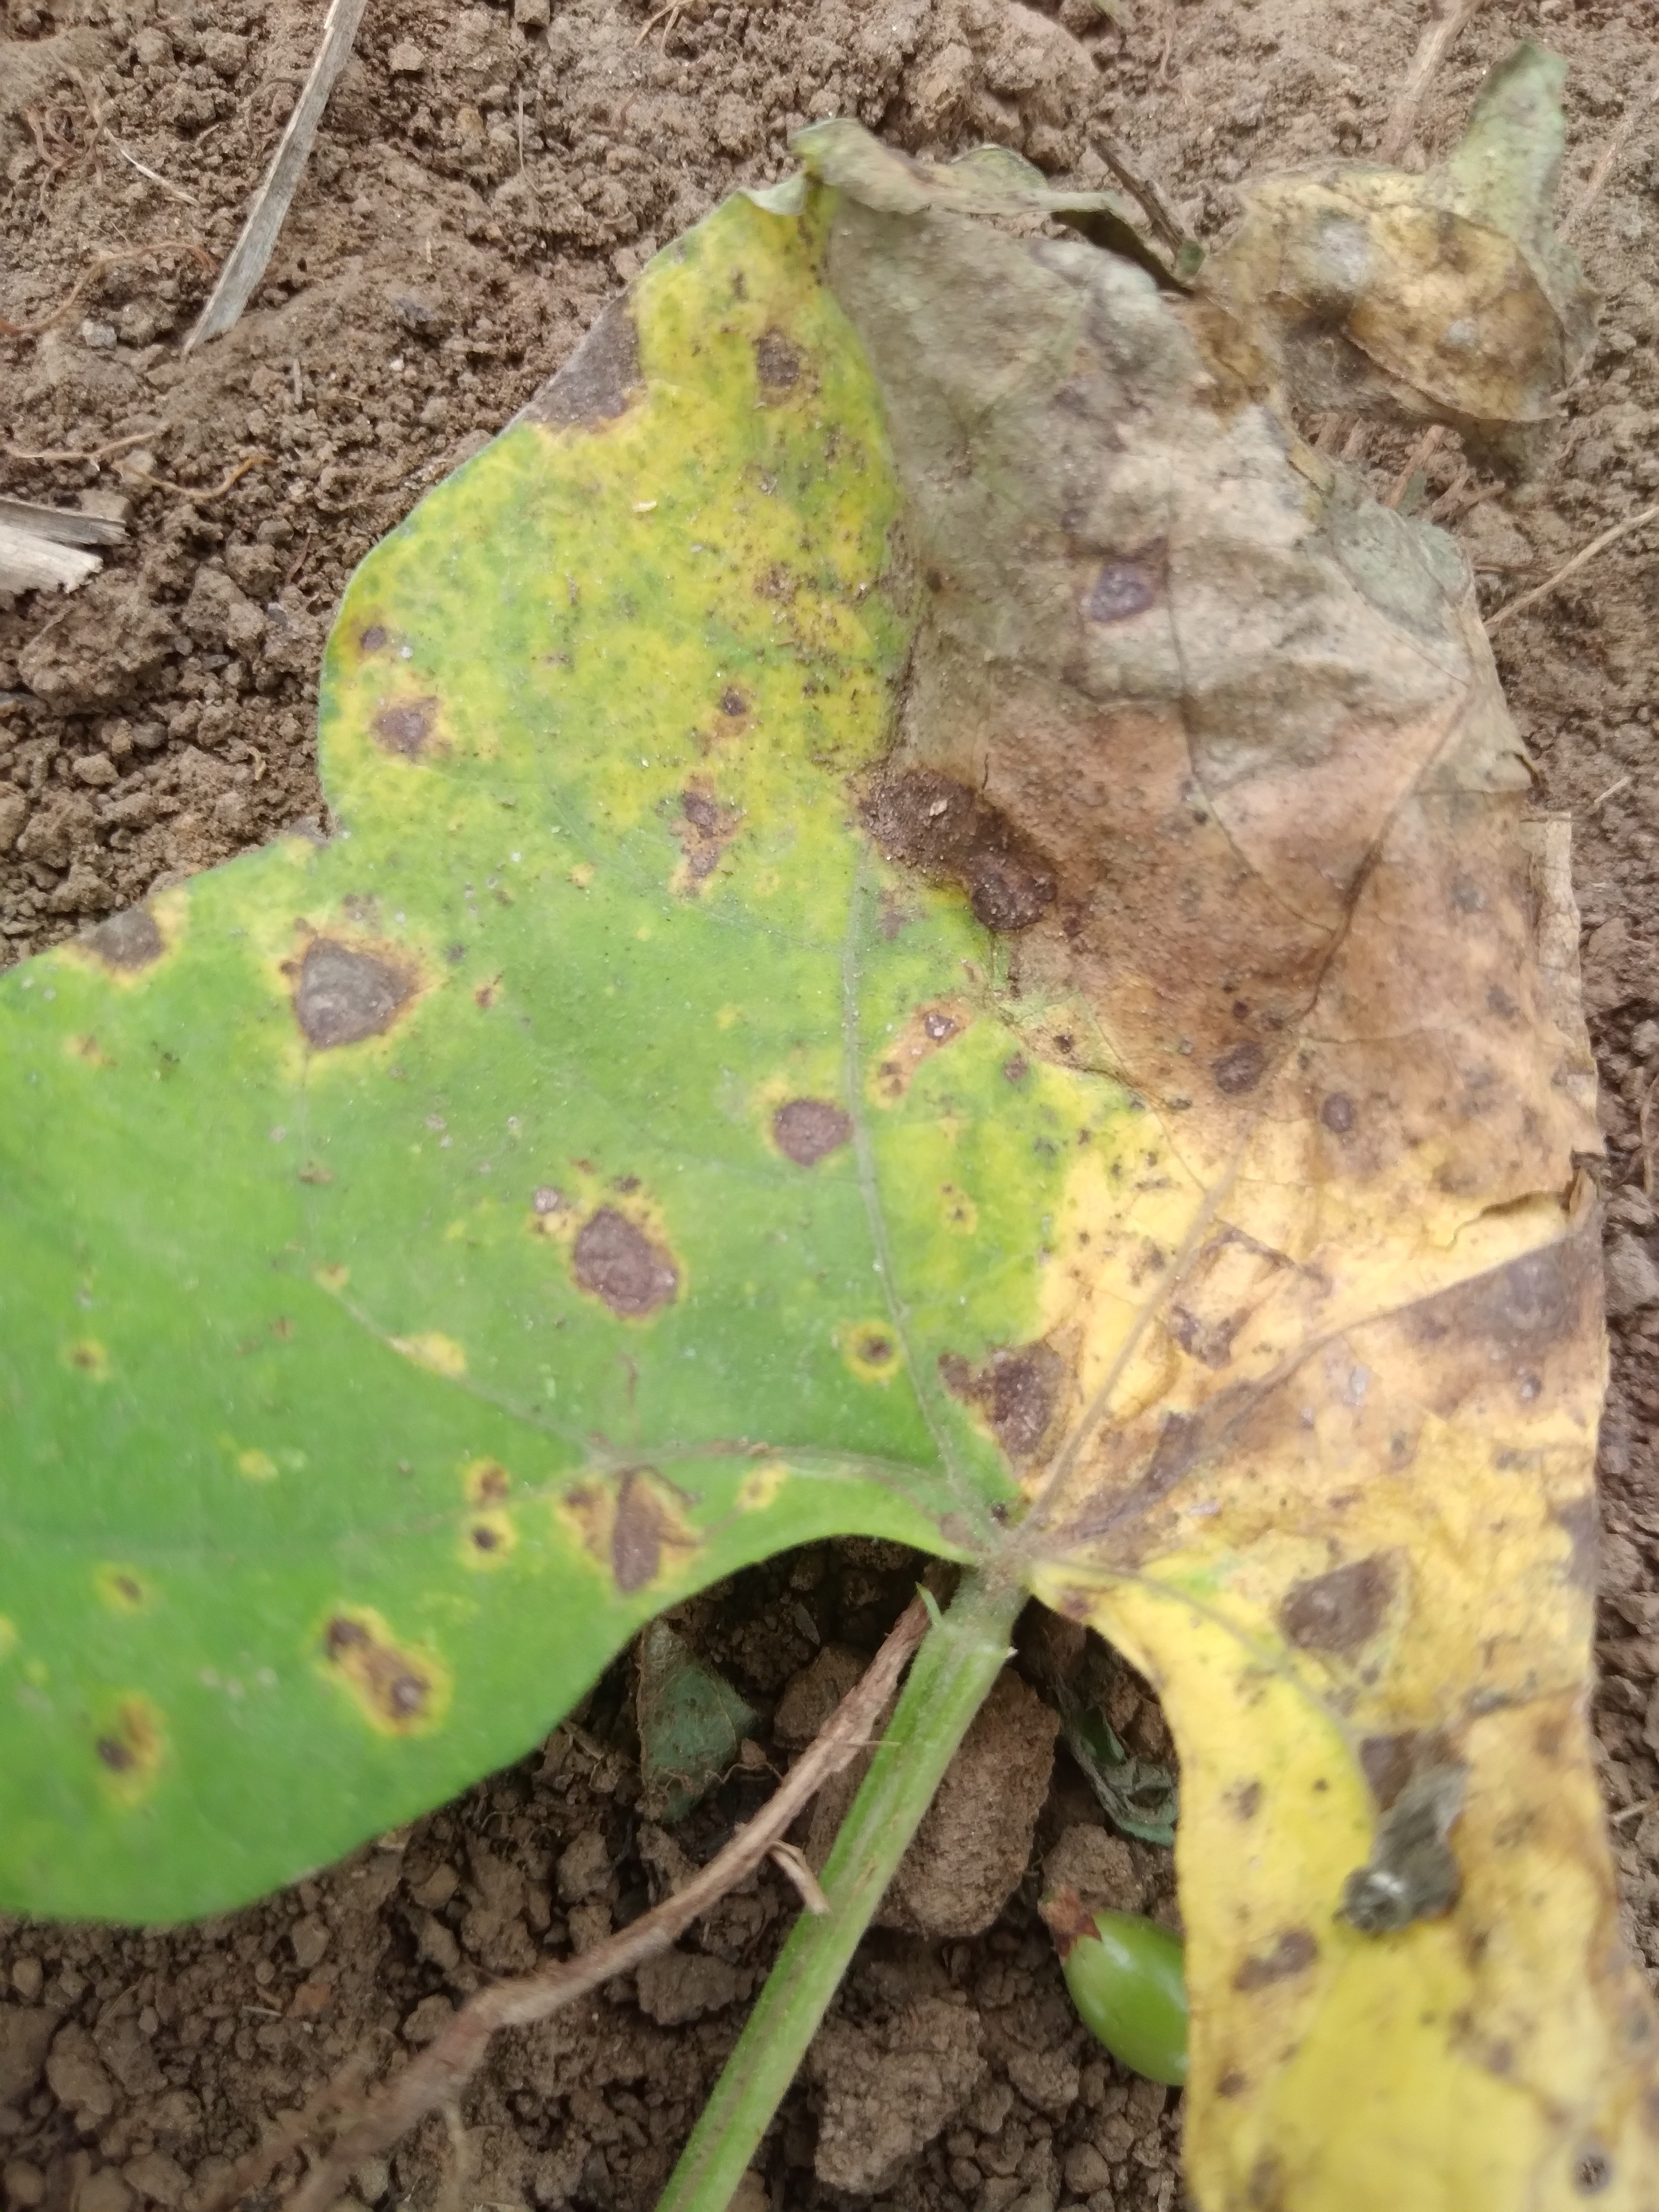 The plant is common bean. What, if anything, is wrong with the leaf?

rust
